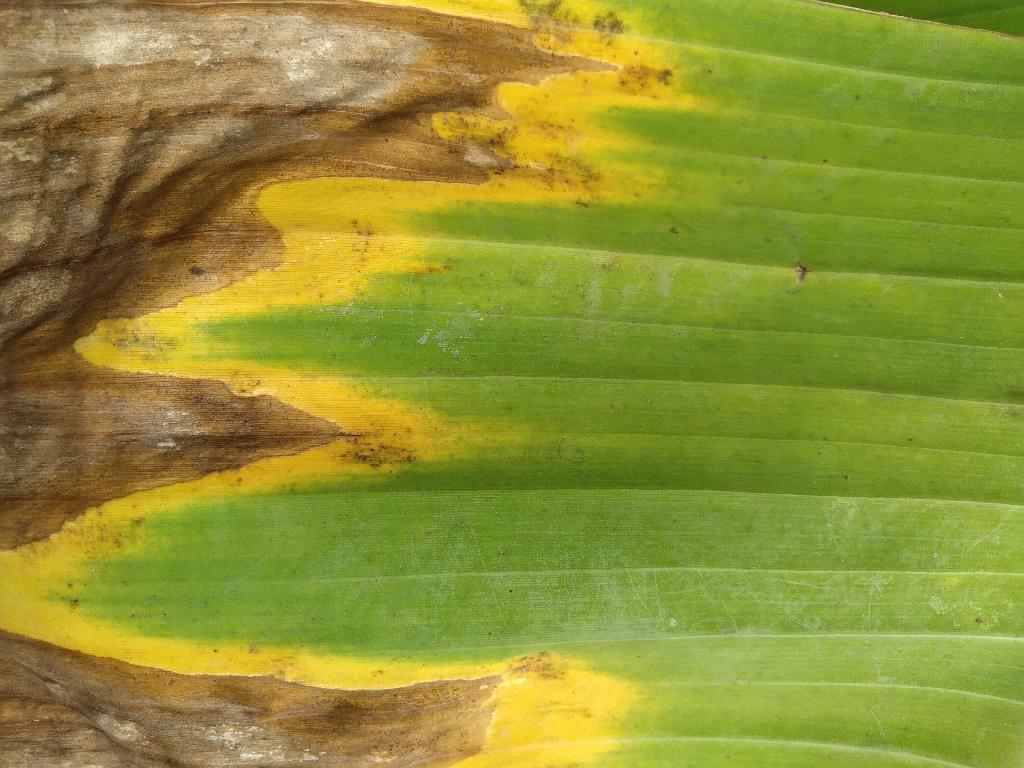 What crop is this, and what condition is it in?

banana, fusarium wilt race 1
